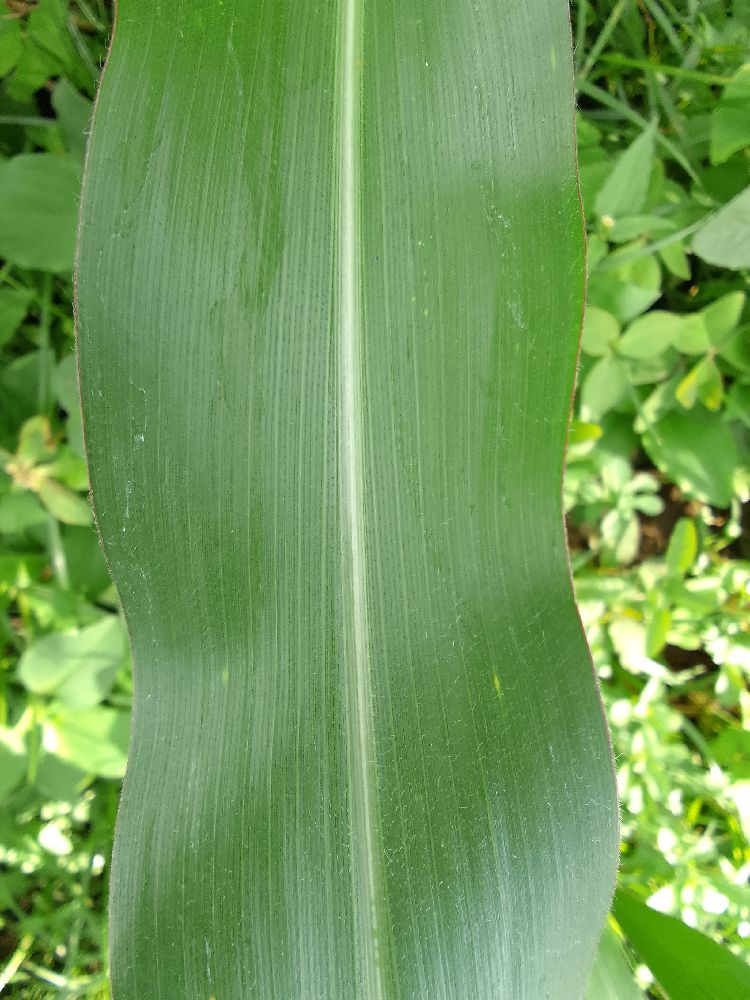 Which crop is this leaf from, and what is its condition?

maize, healthy
